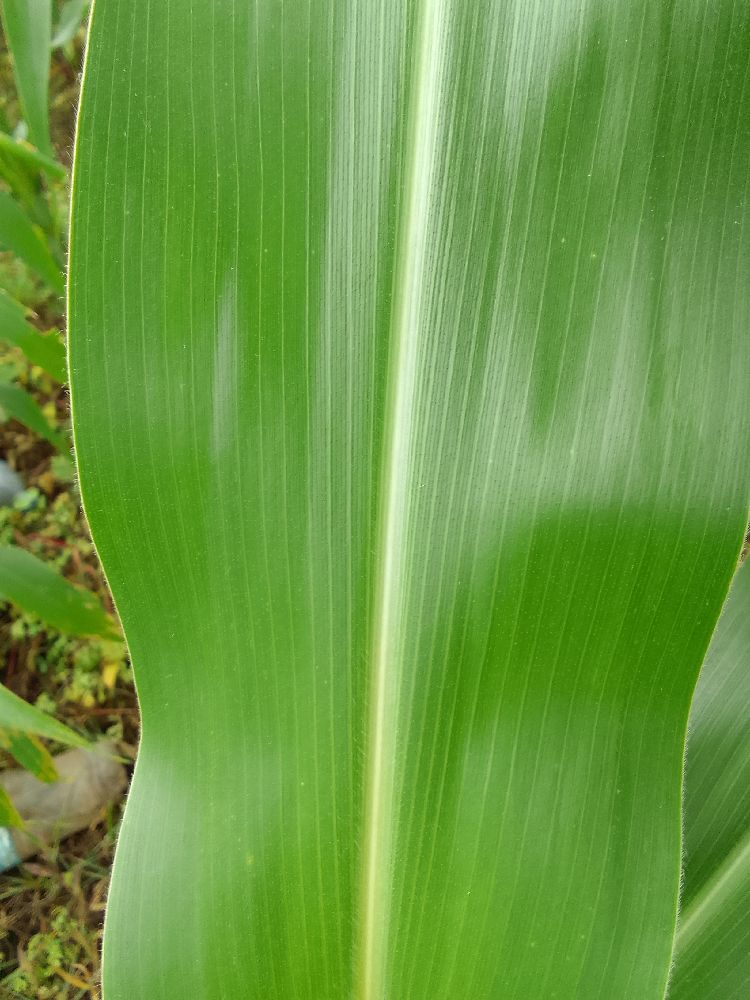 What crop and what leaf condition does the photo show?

maize, healthy
